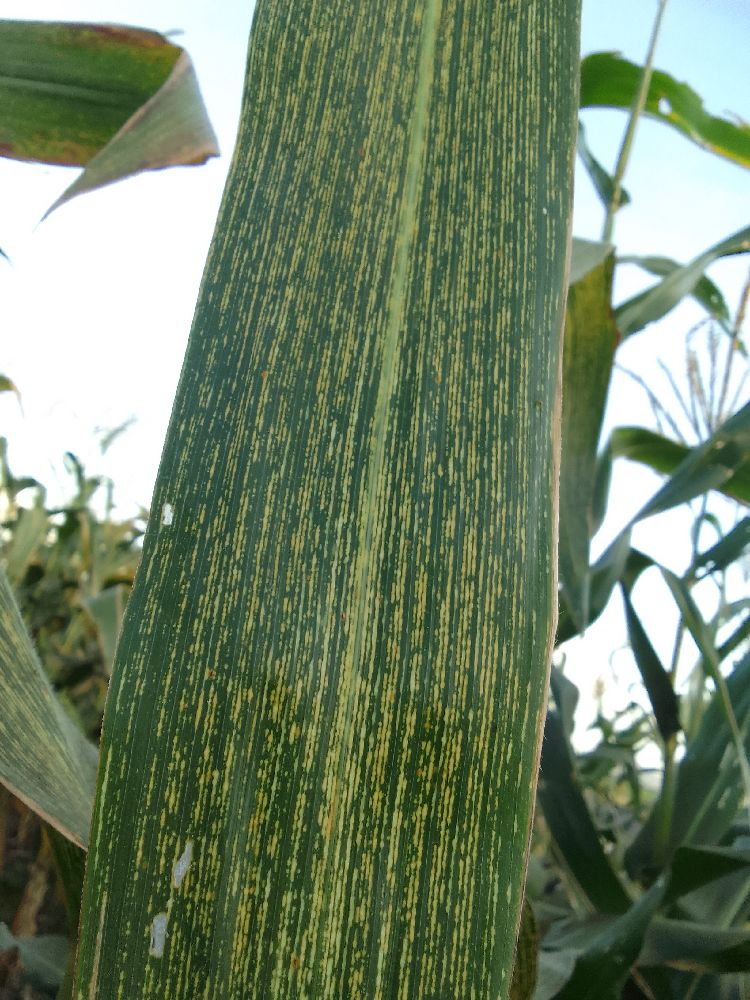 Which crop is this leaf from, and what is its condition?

maize, maize streak virus
